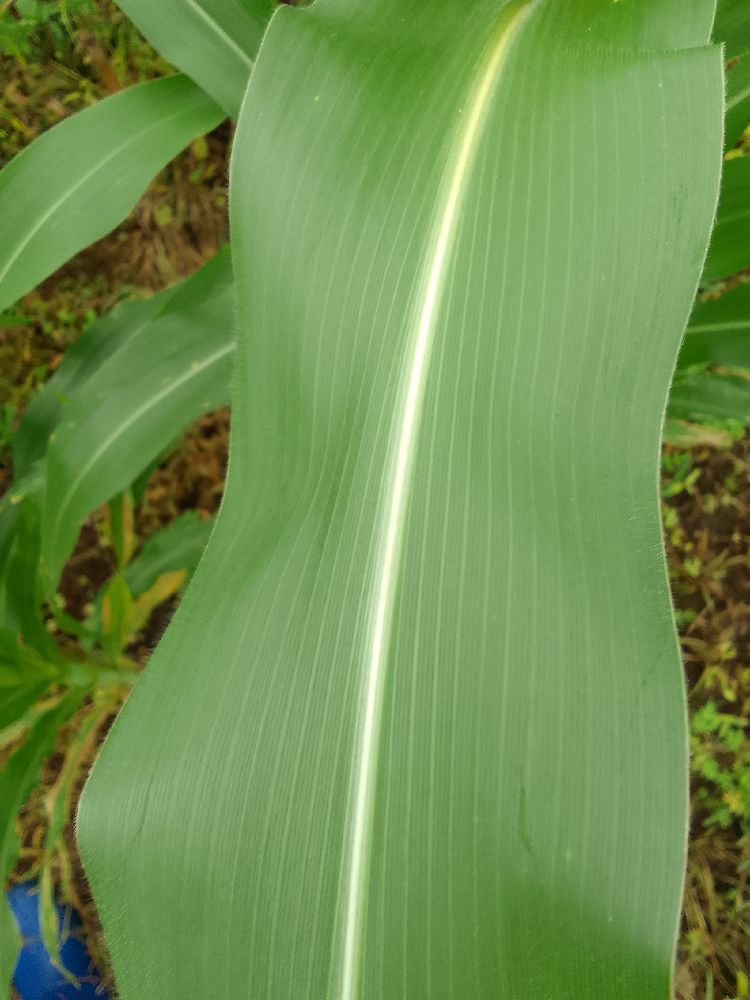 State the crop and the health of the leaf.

maize, healthy
